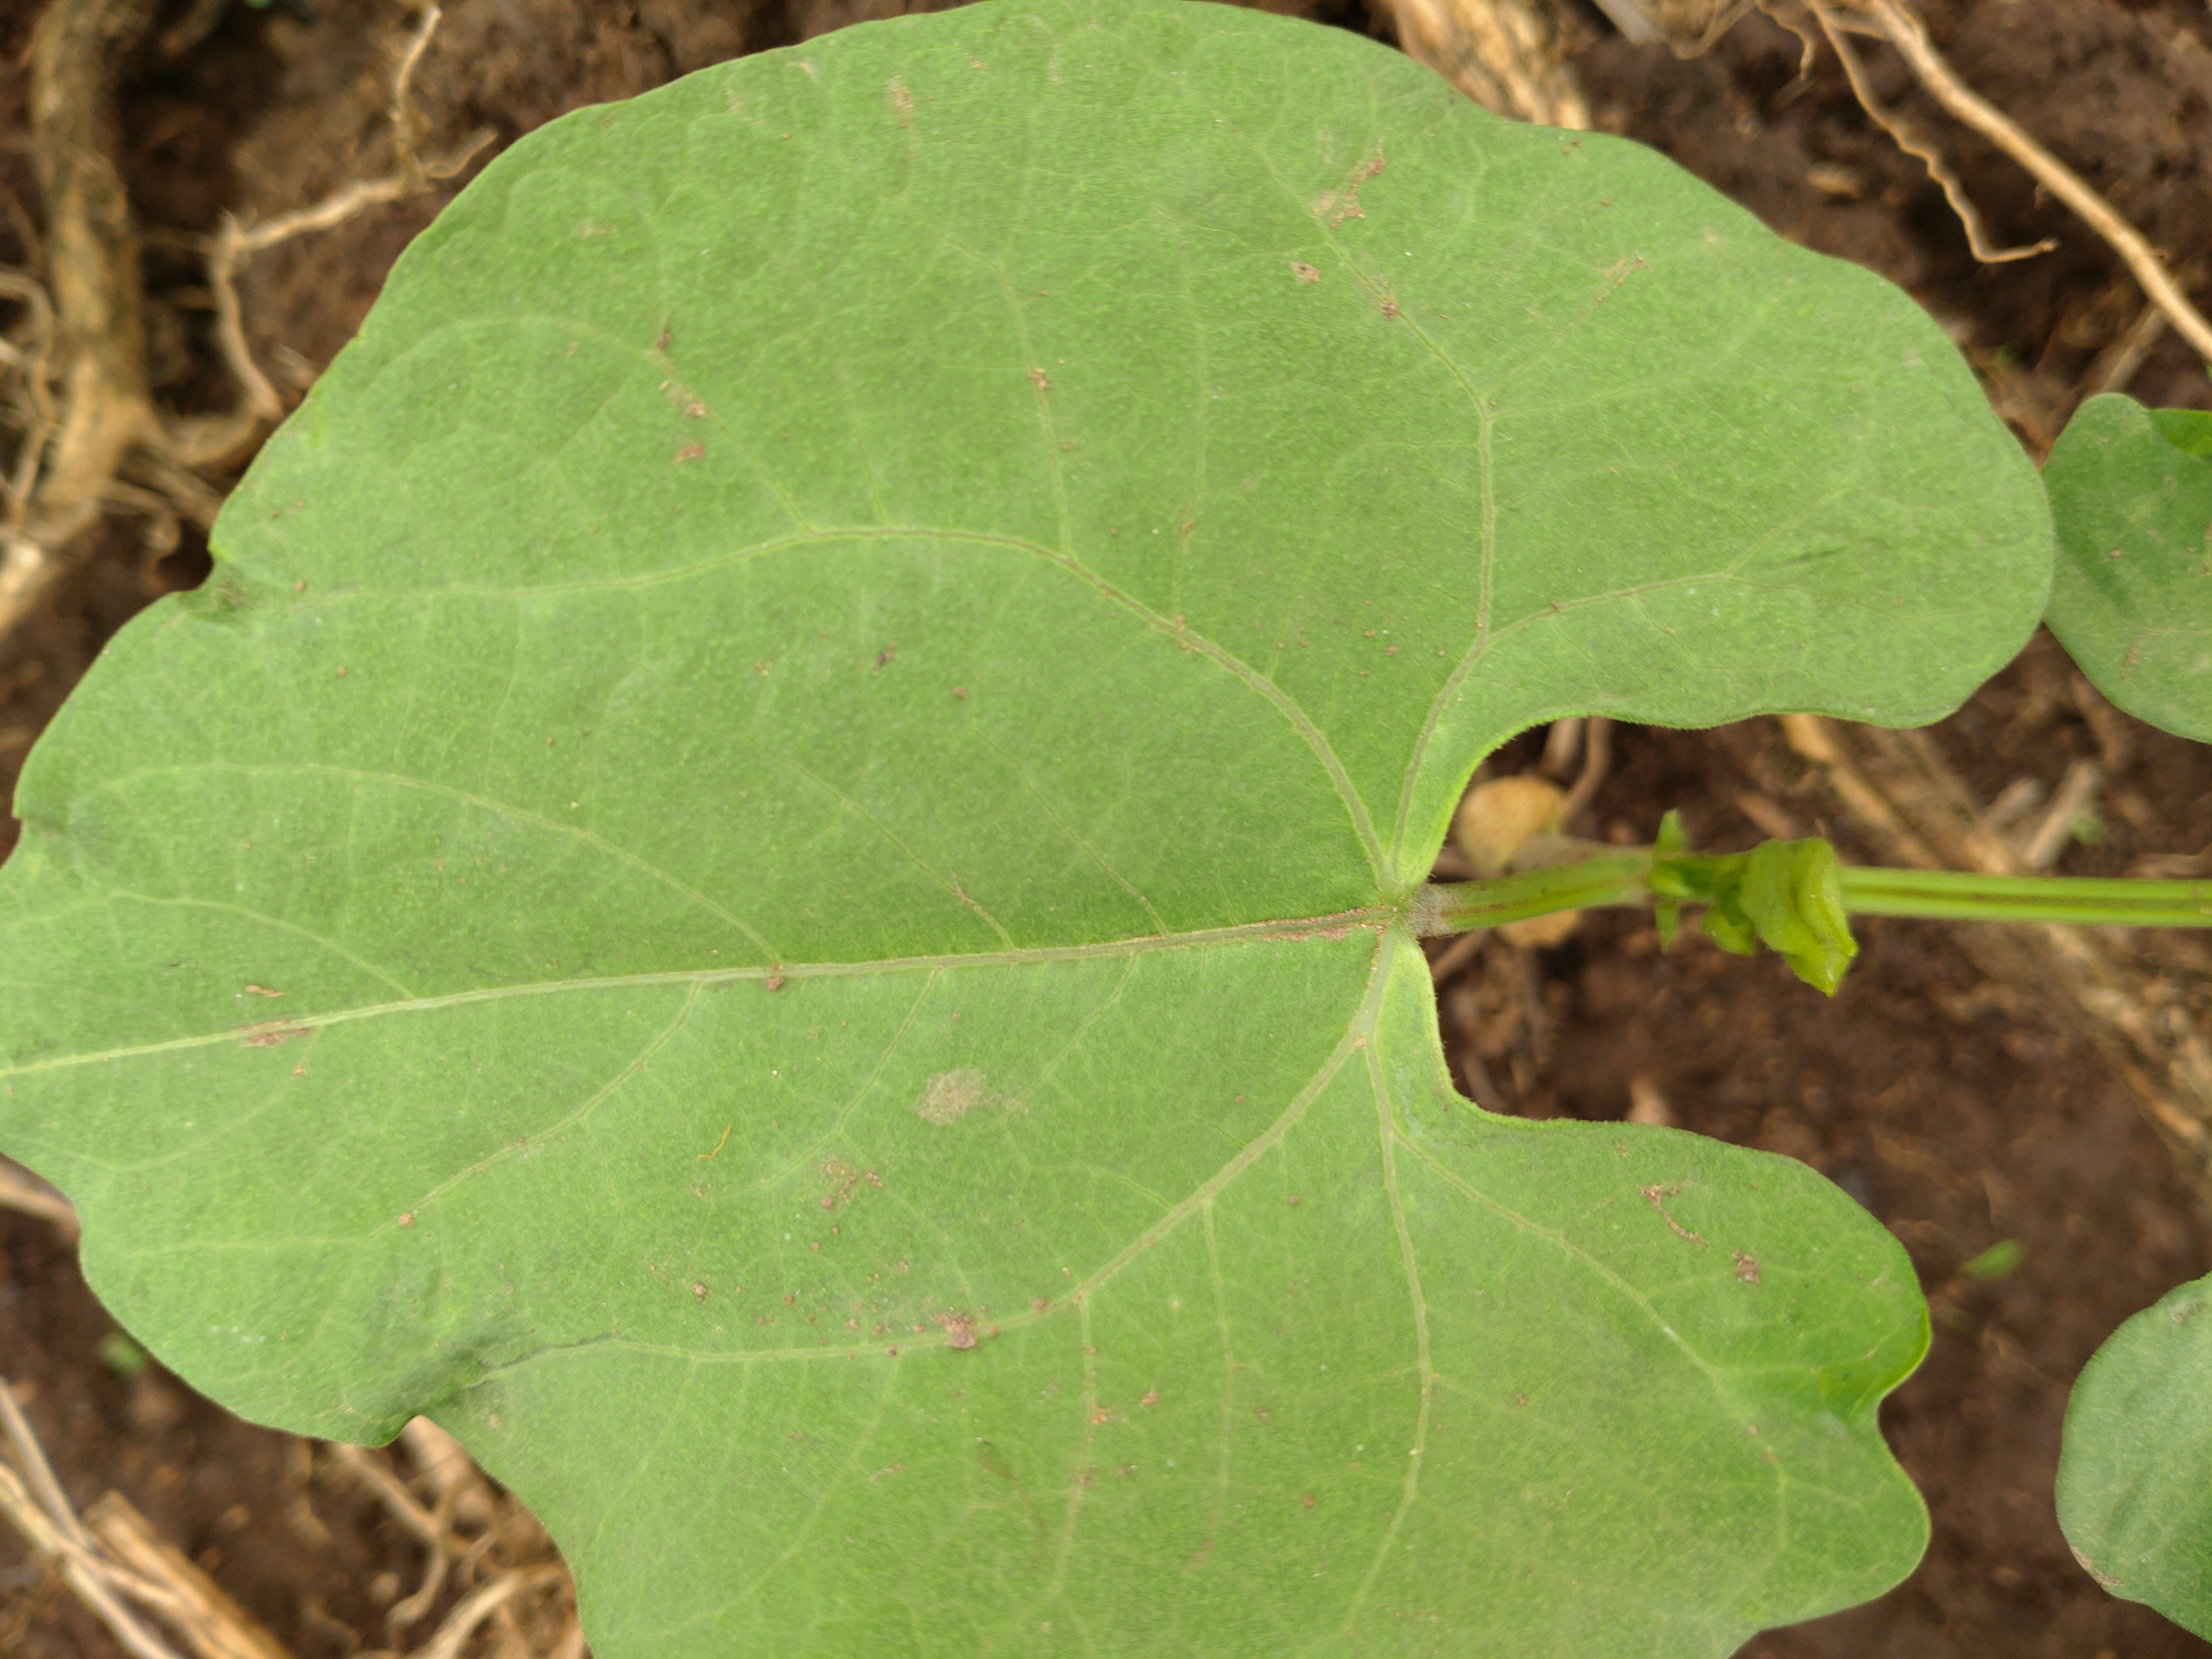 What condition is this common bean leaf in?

healthy
